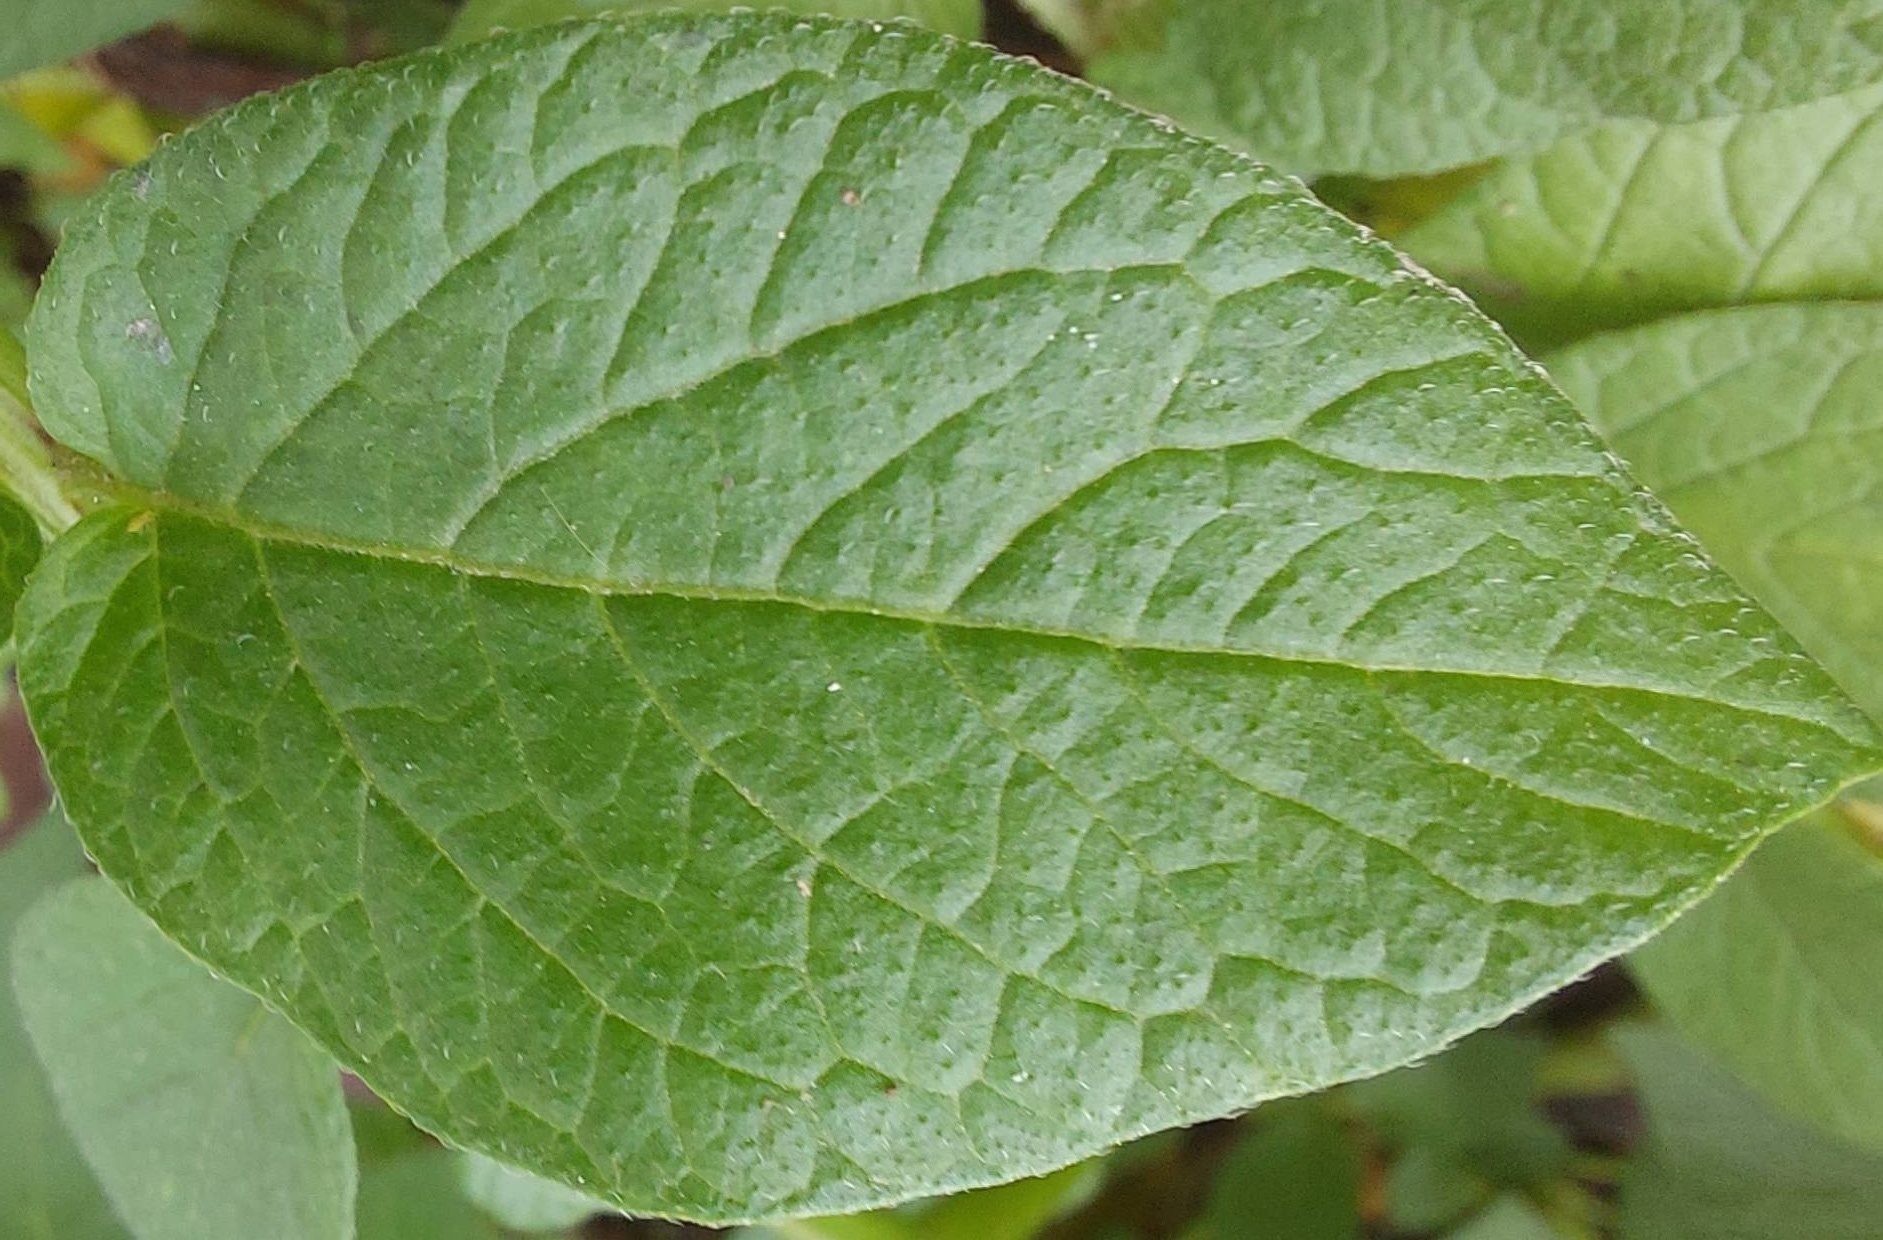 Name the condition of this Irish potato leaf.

healthy
